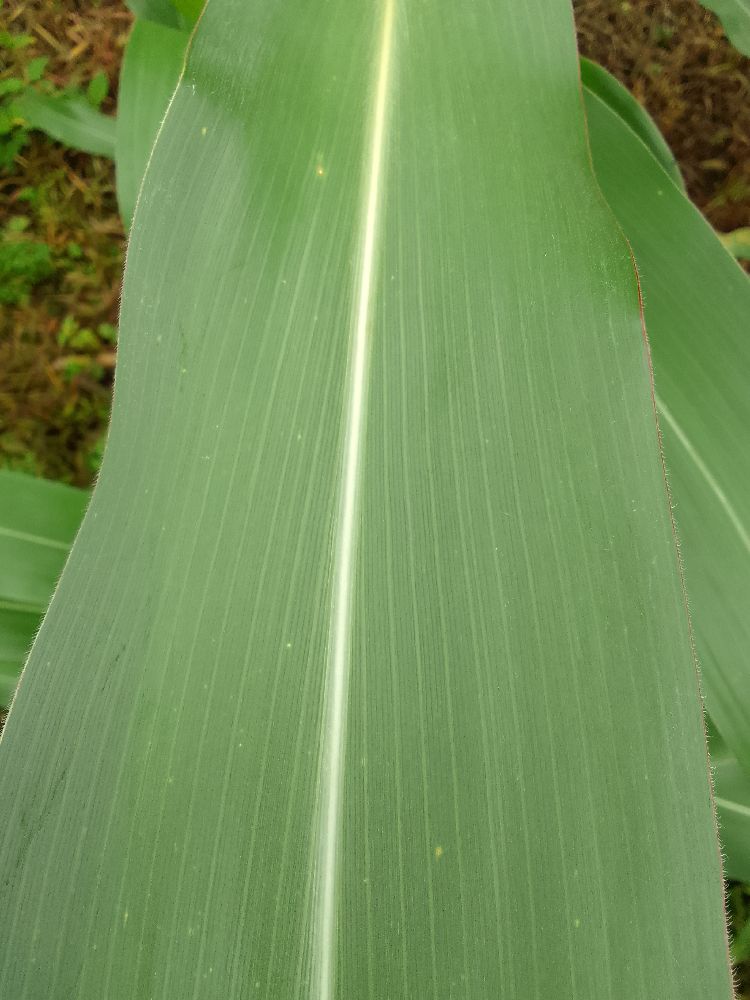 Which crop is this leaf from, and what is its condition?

maize, healthy
